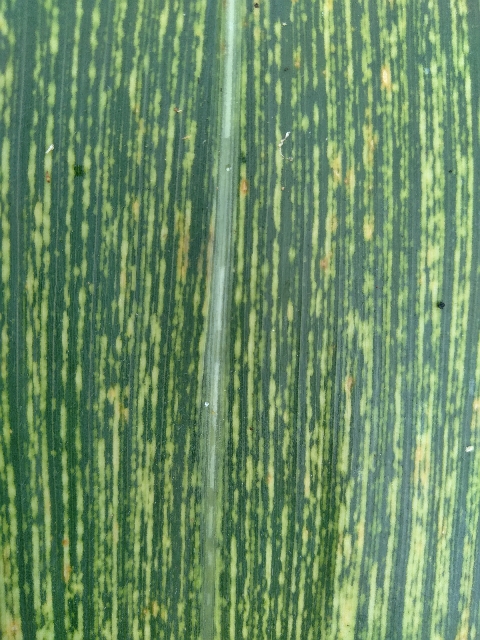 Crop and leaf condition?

maize, maize streak virus
